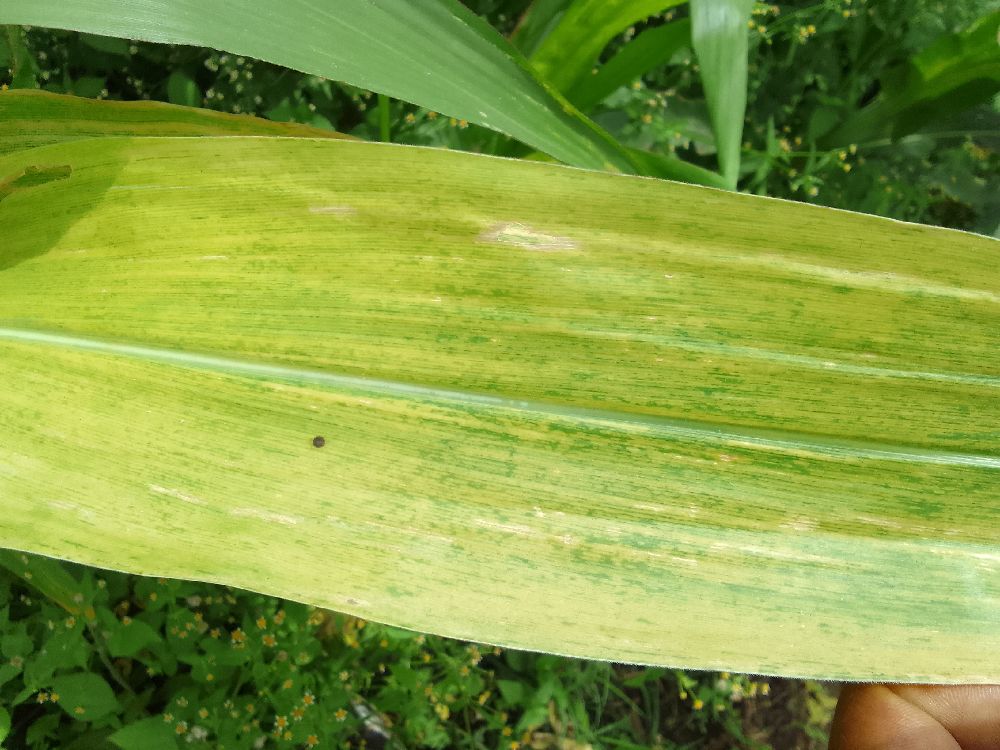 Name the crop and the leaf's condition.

maize, maize lethal necrosis
